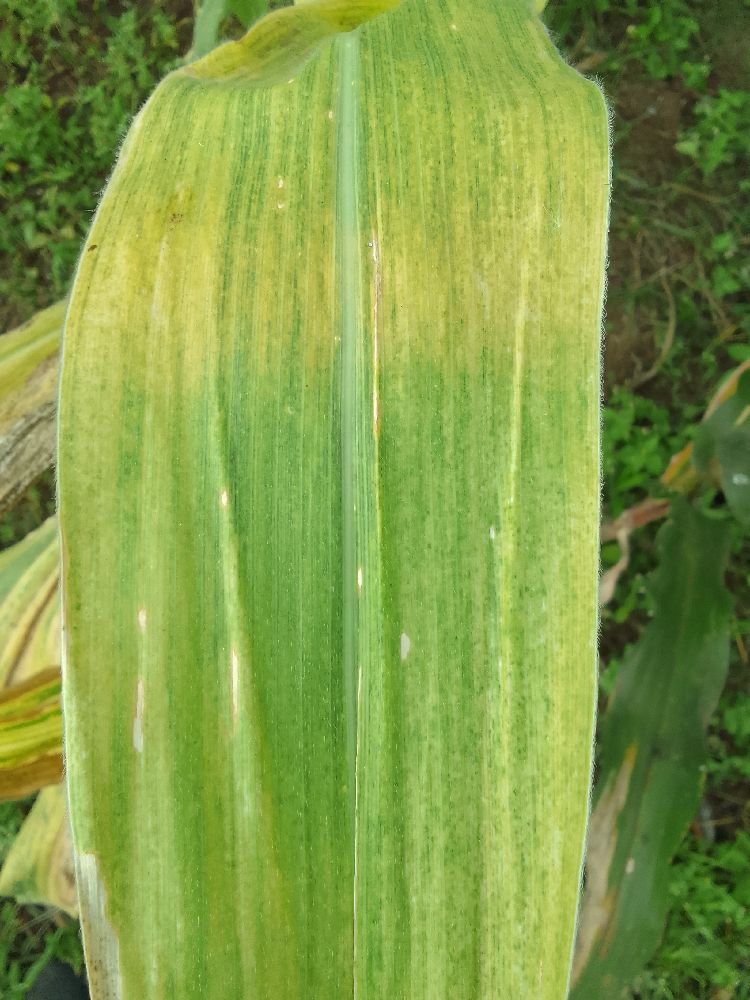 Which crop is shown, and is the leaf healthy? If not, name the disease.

maize, maize lethal necrosis
